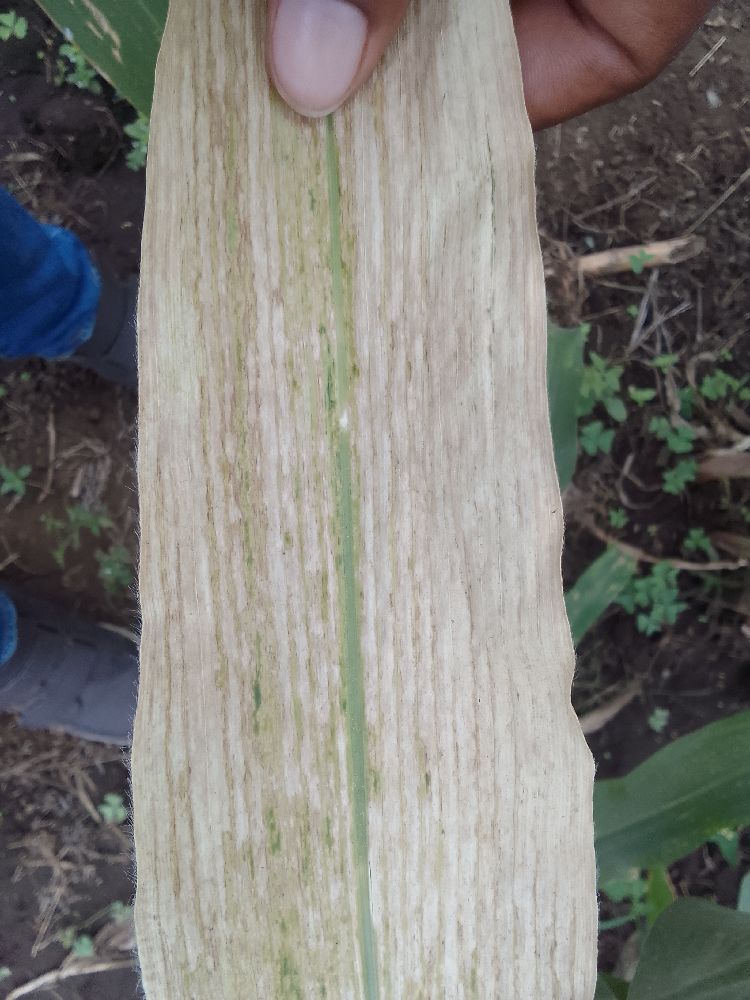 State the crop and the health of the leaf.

maize, maize lethal necrosis
